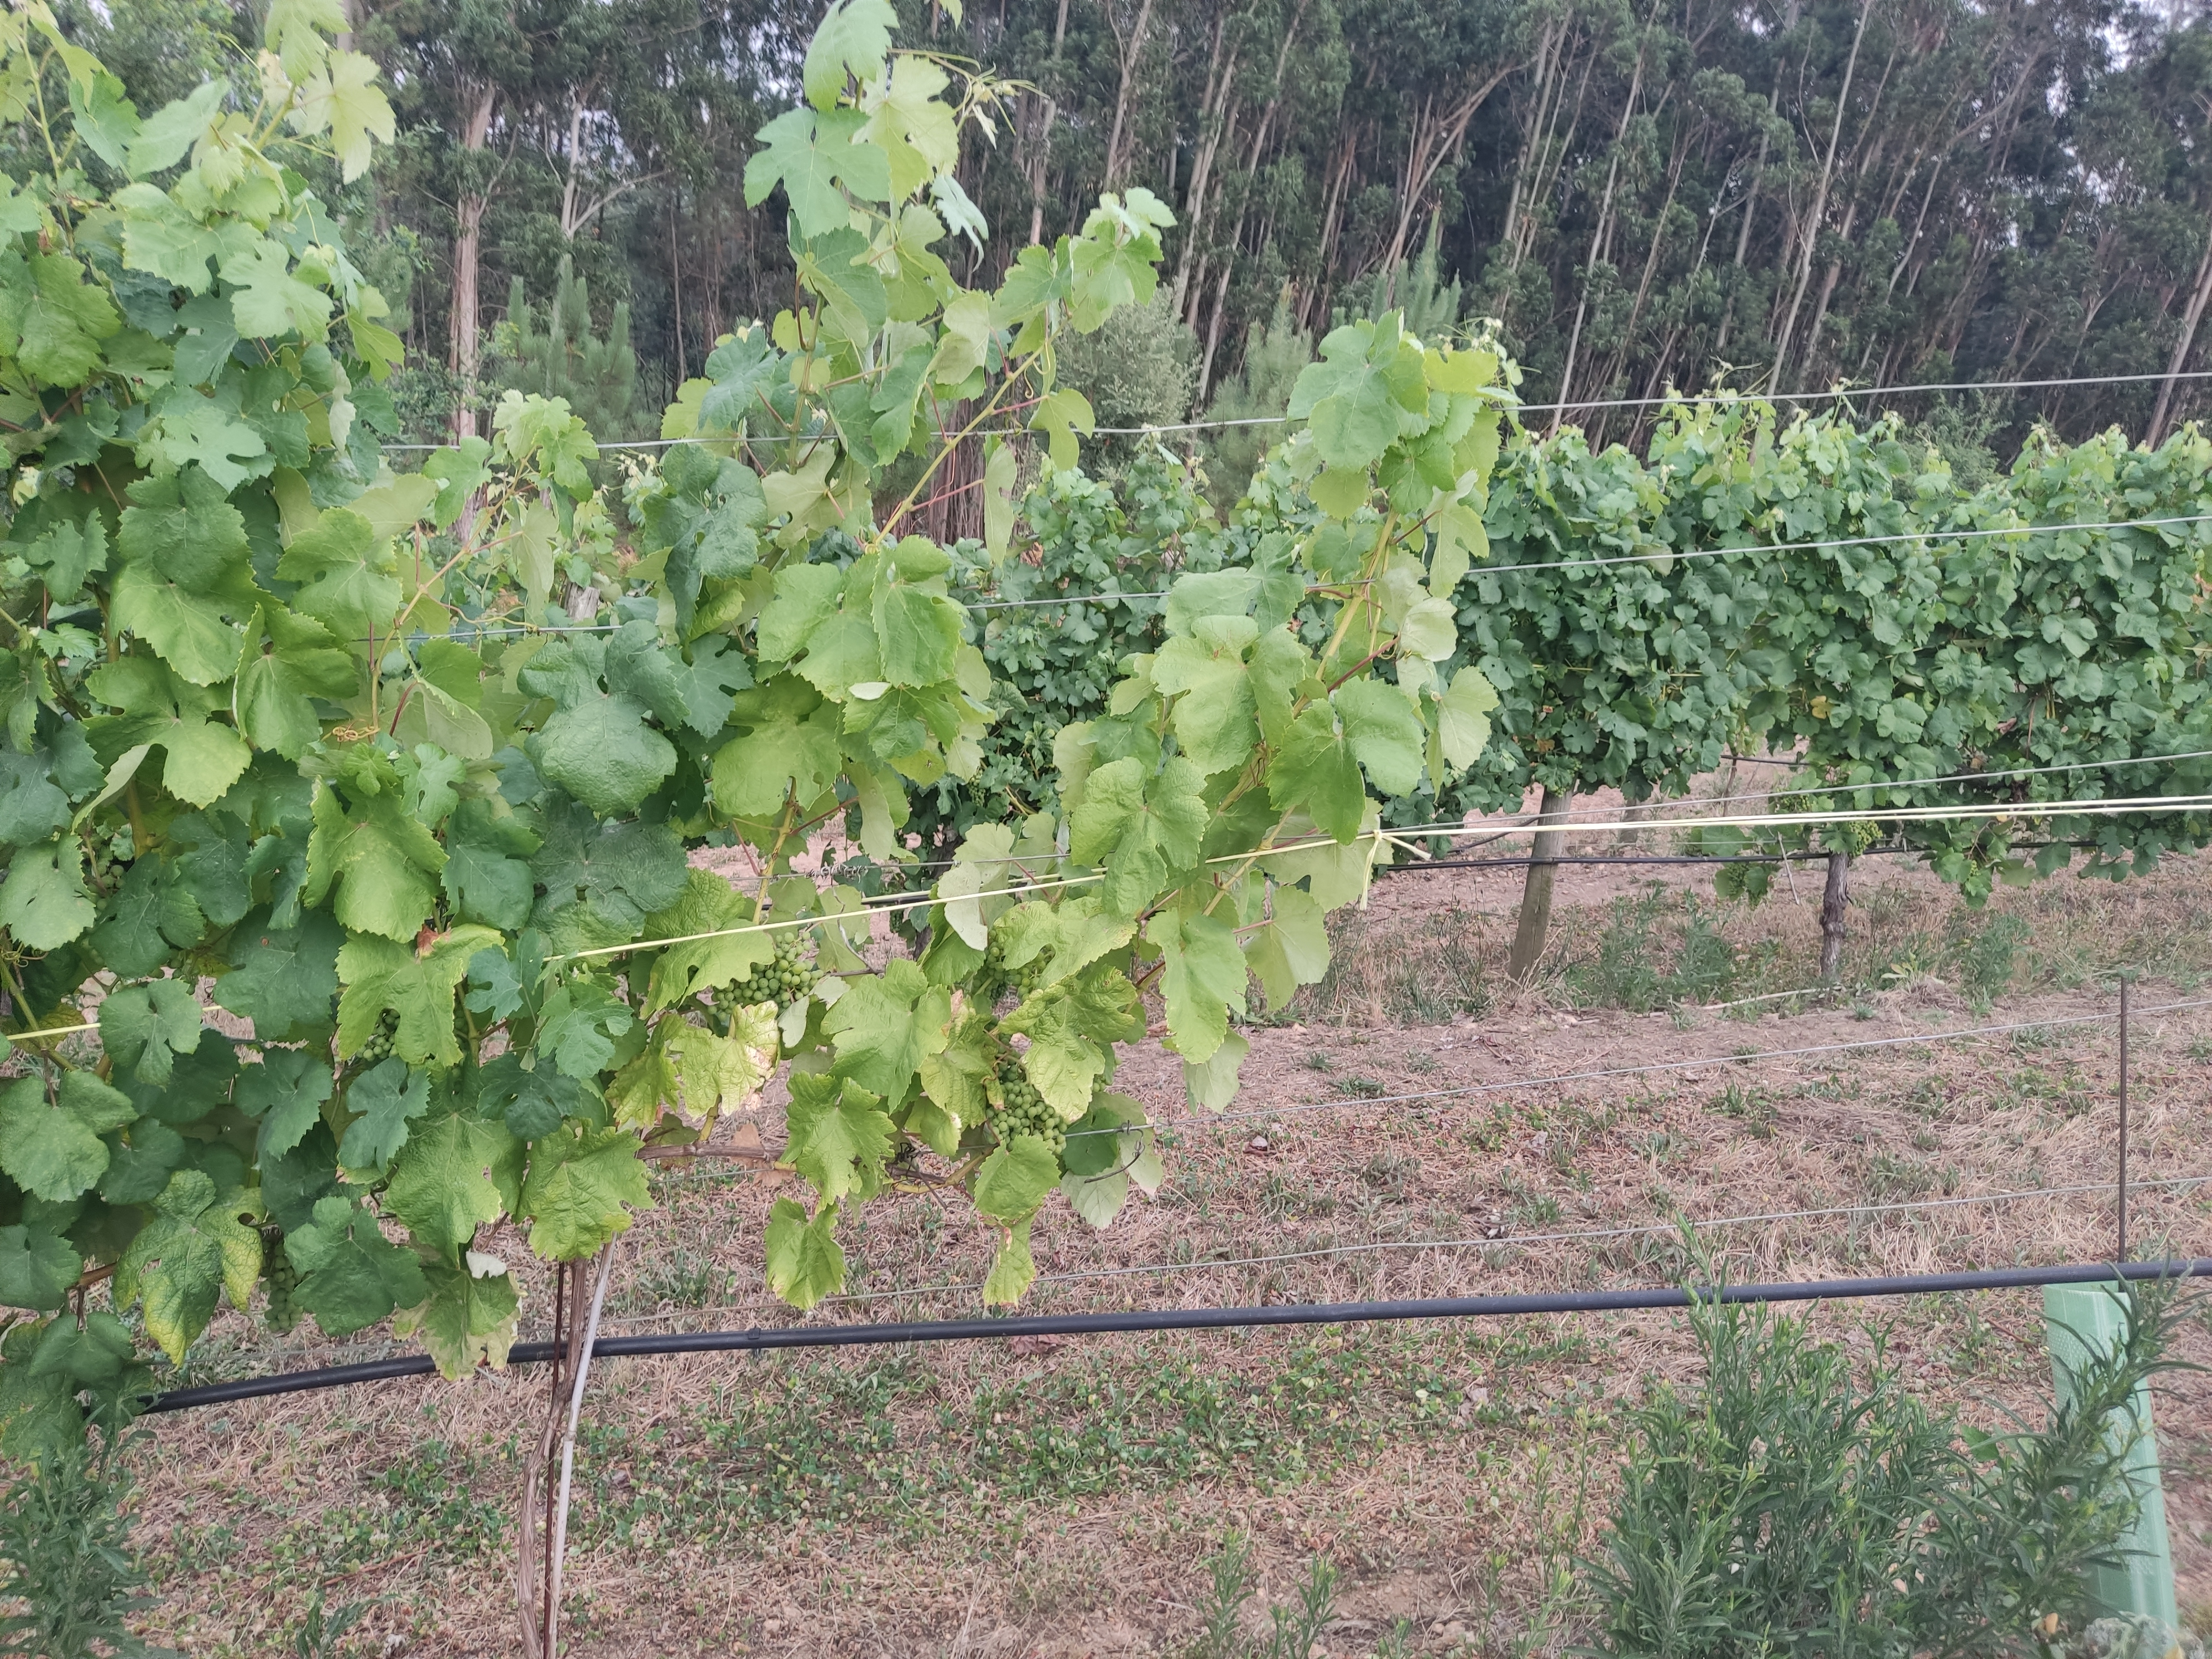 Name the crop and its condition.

grapevine, not affected by esca disease
